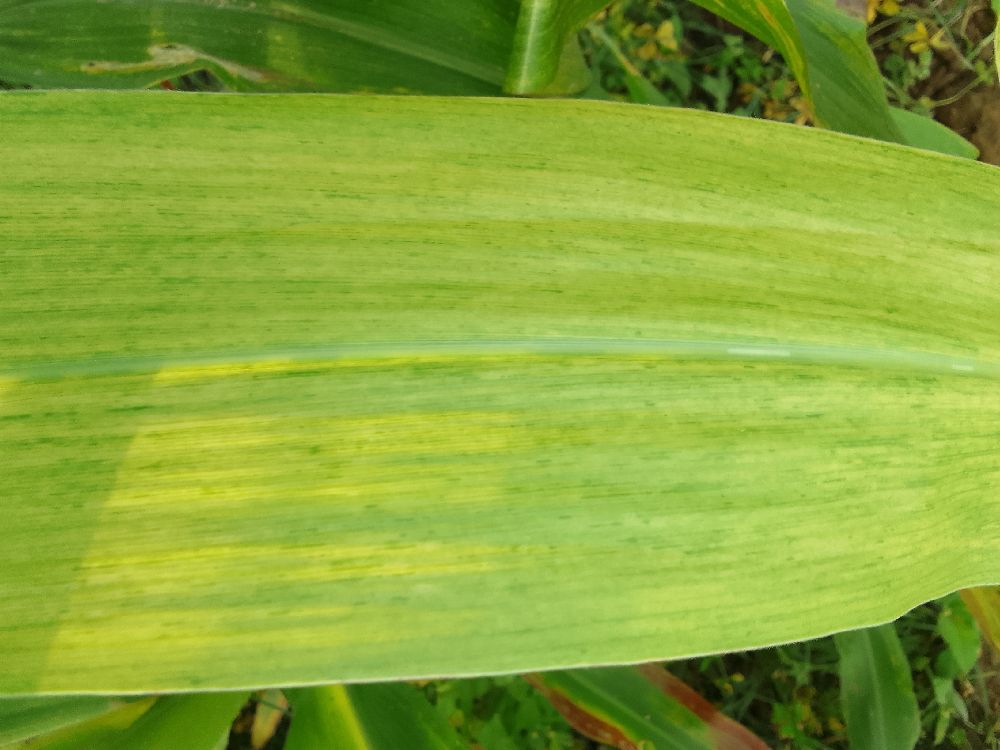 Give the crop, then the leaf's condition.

maize, maize lethal necrosis
